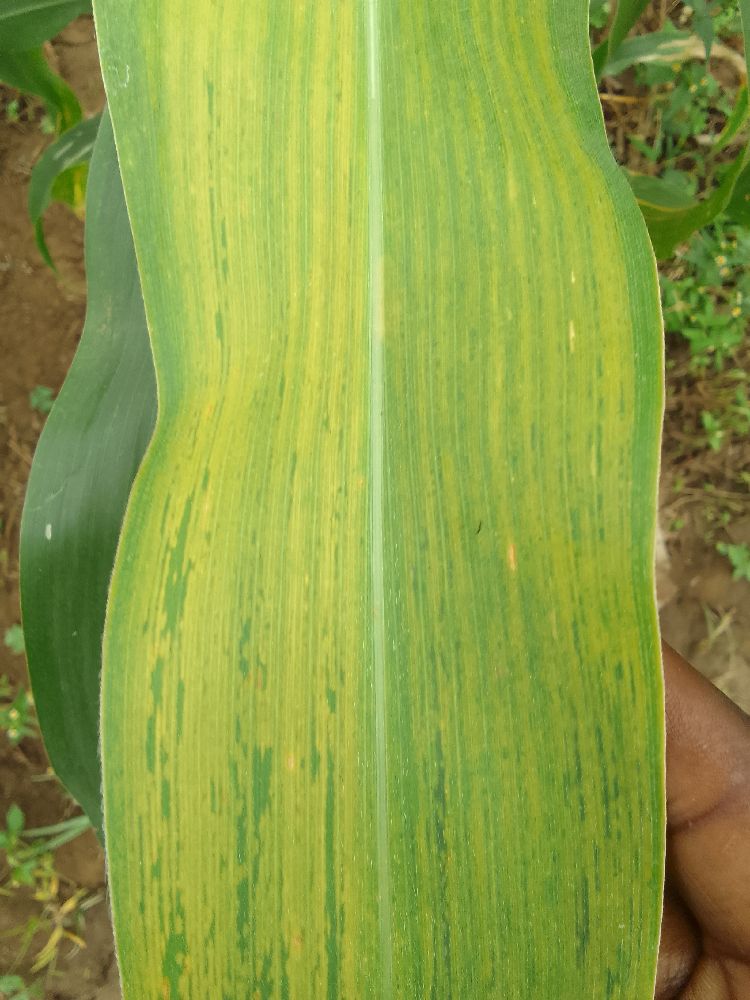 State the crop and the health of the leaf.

maize, maize lethal necrosis
